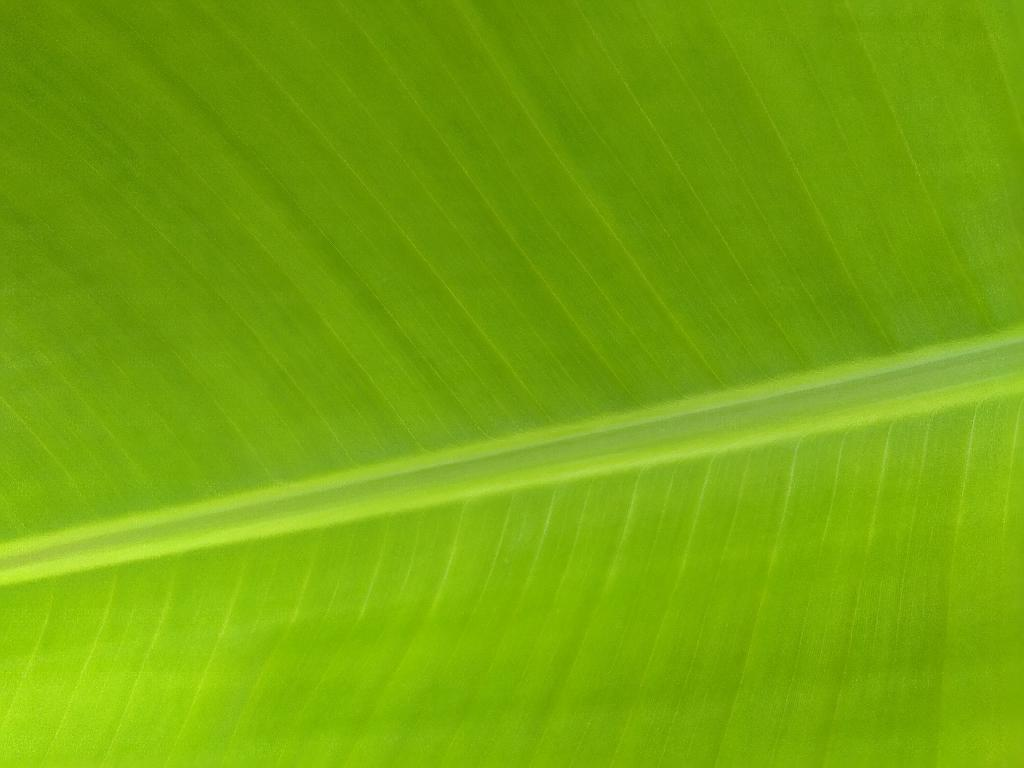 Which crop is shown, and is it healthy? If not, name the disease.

banana, healthy
